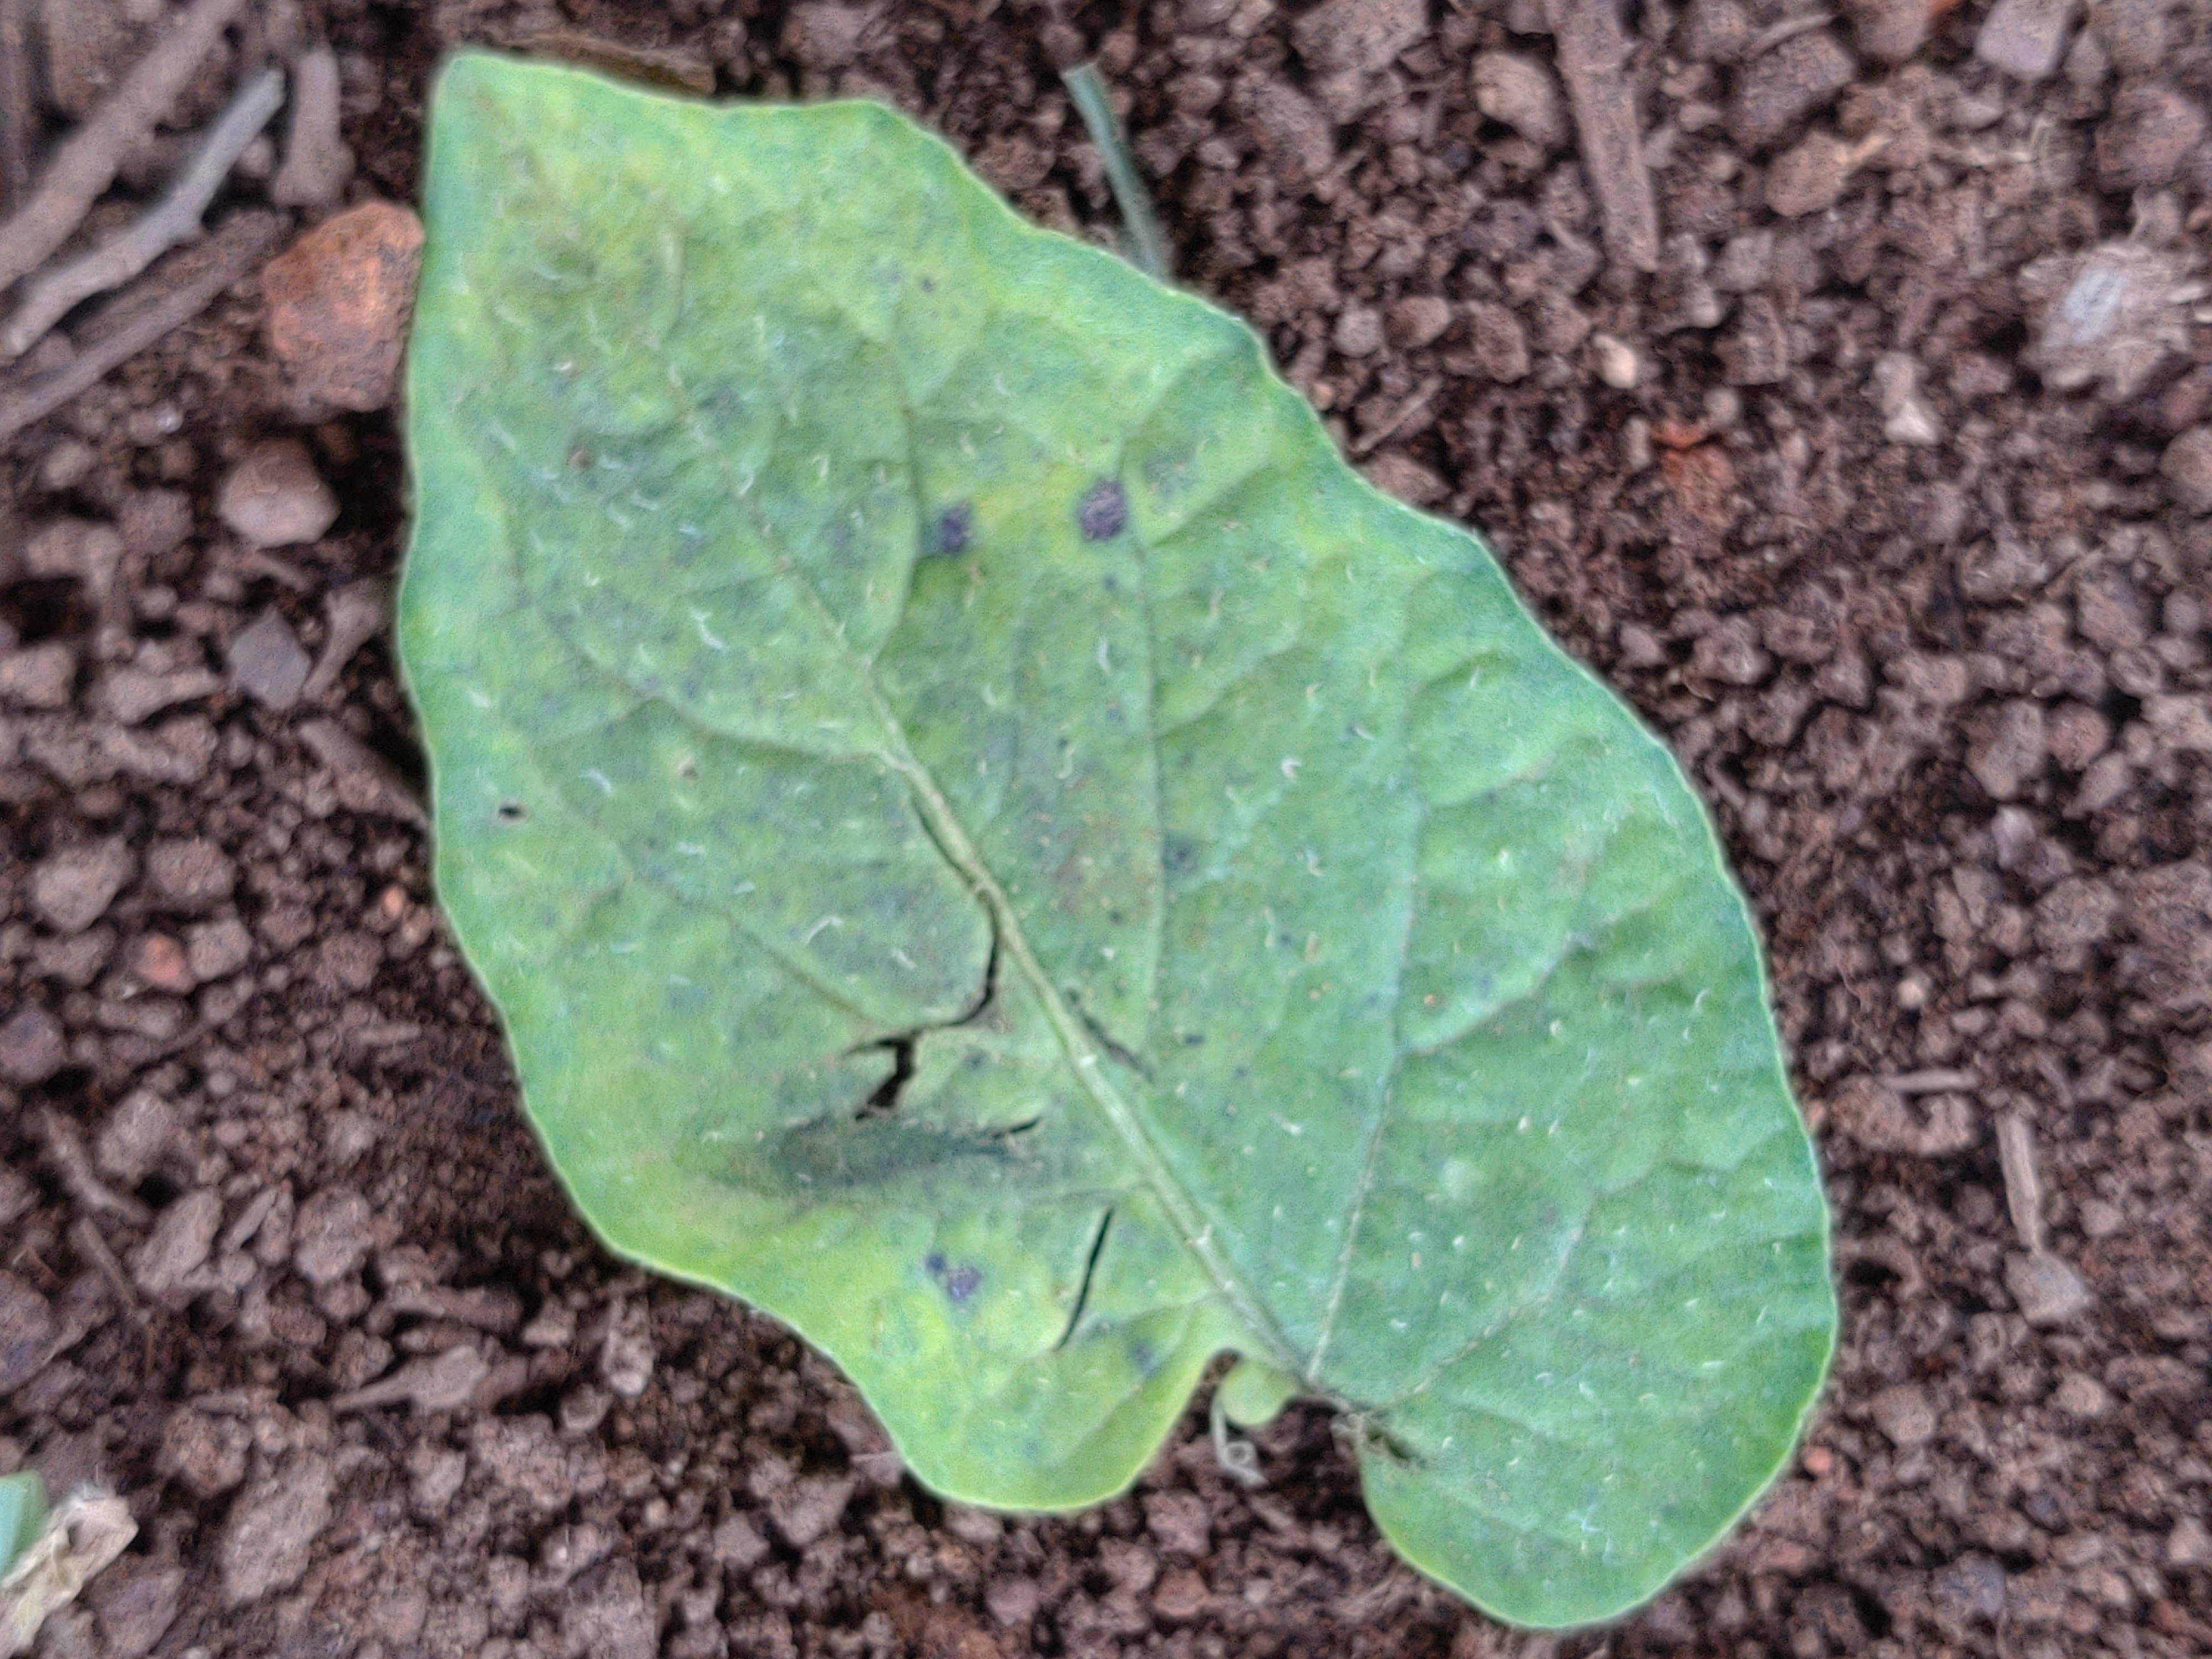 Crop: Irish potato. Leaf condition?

late blight
